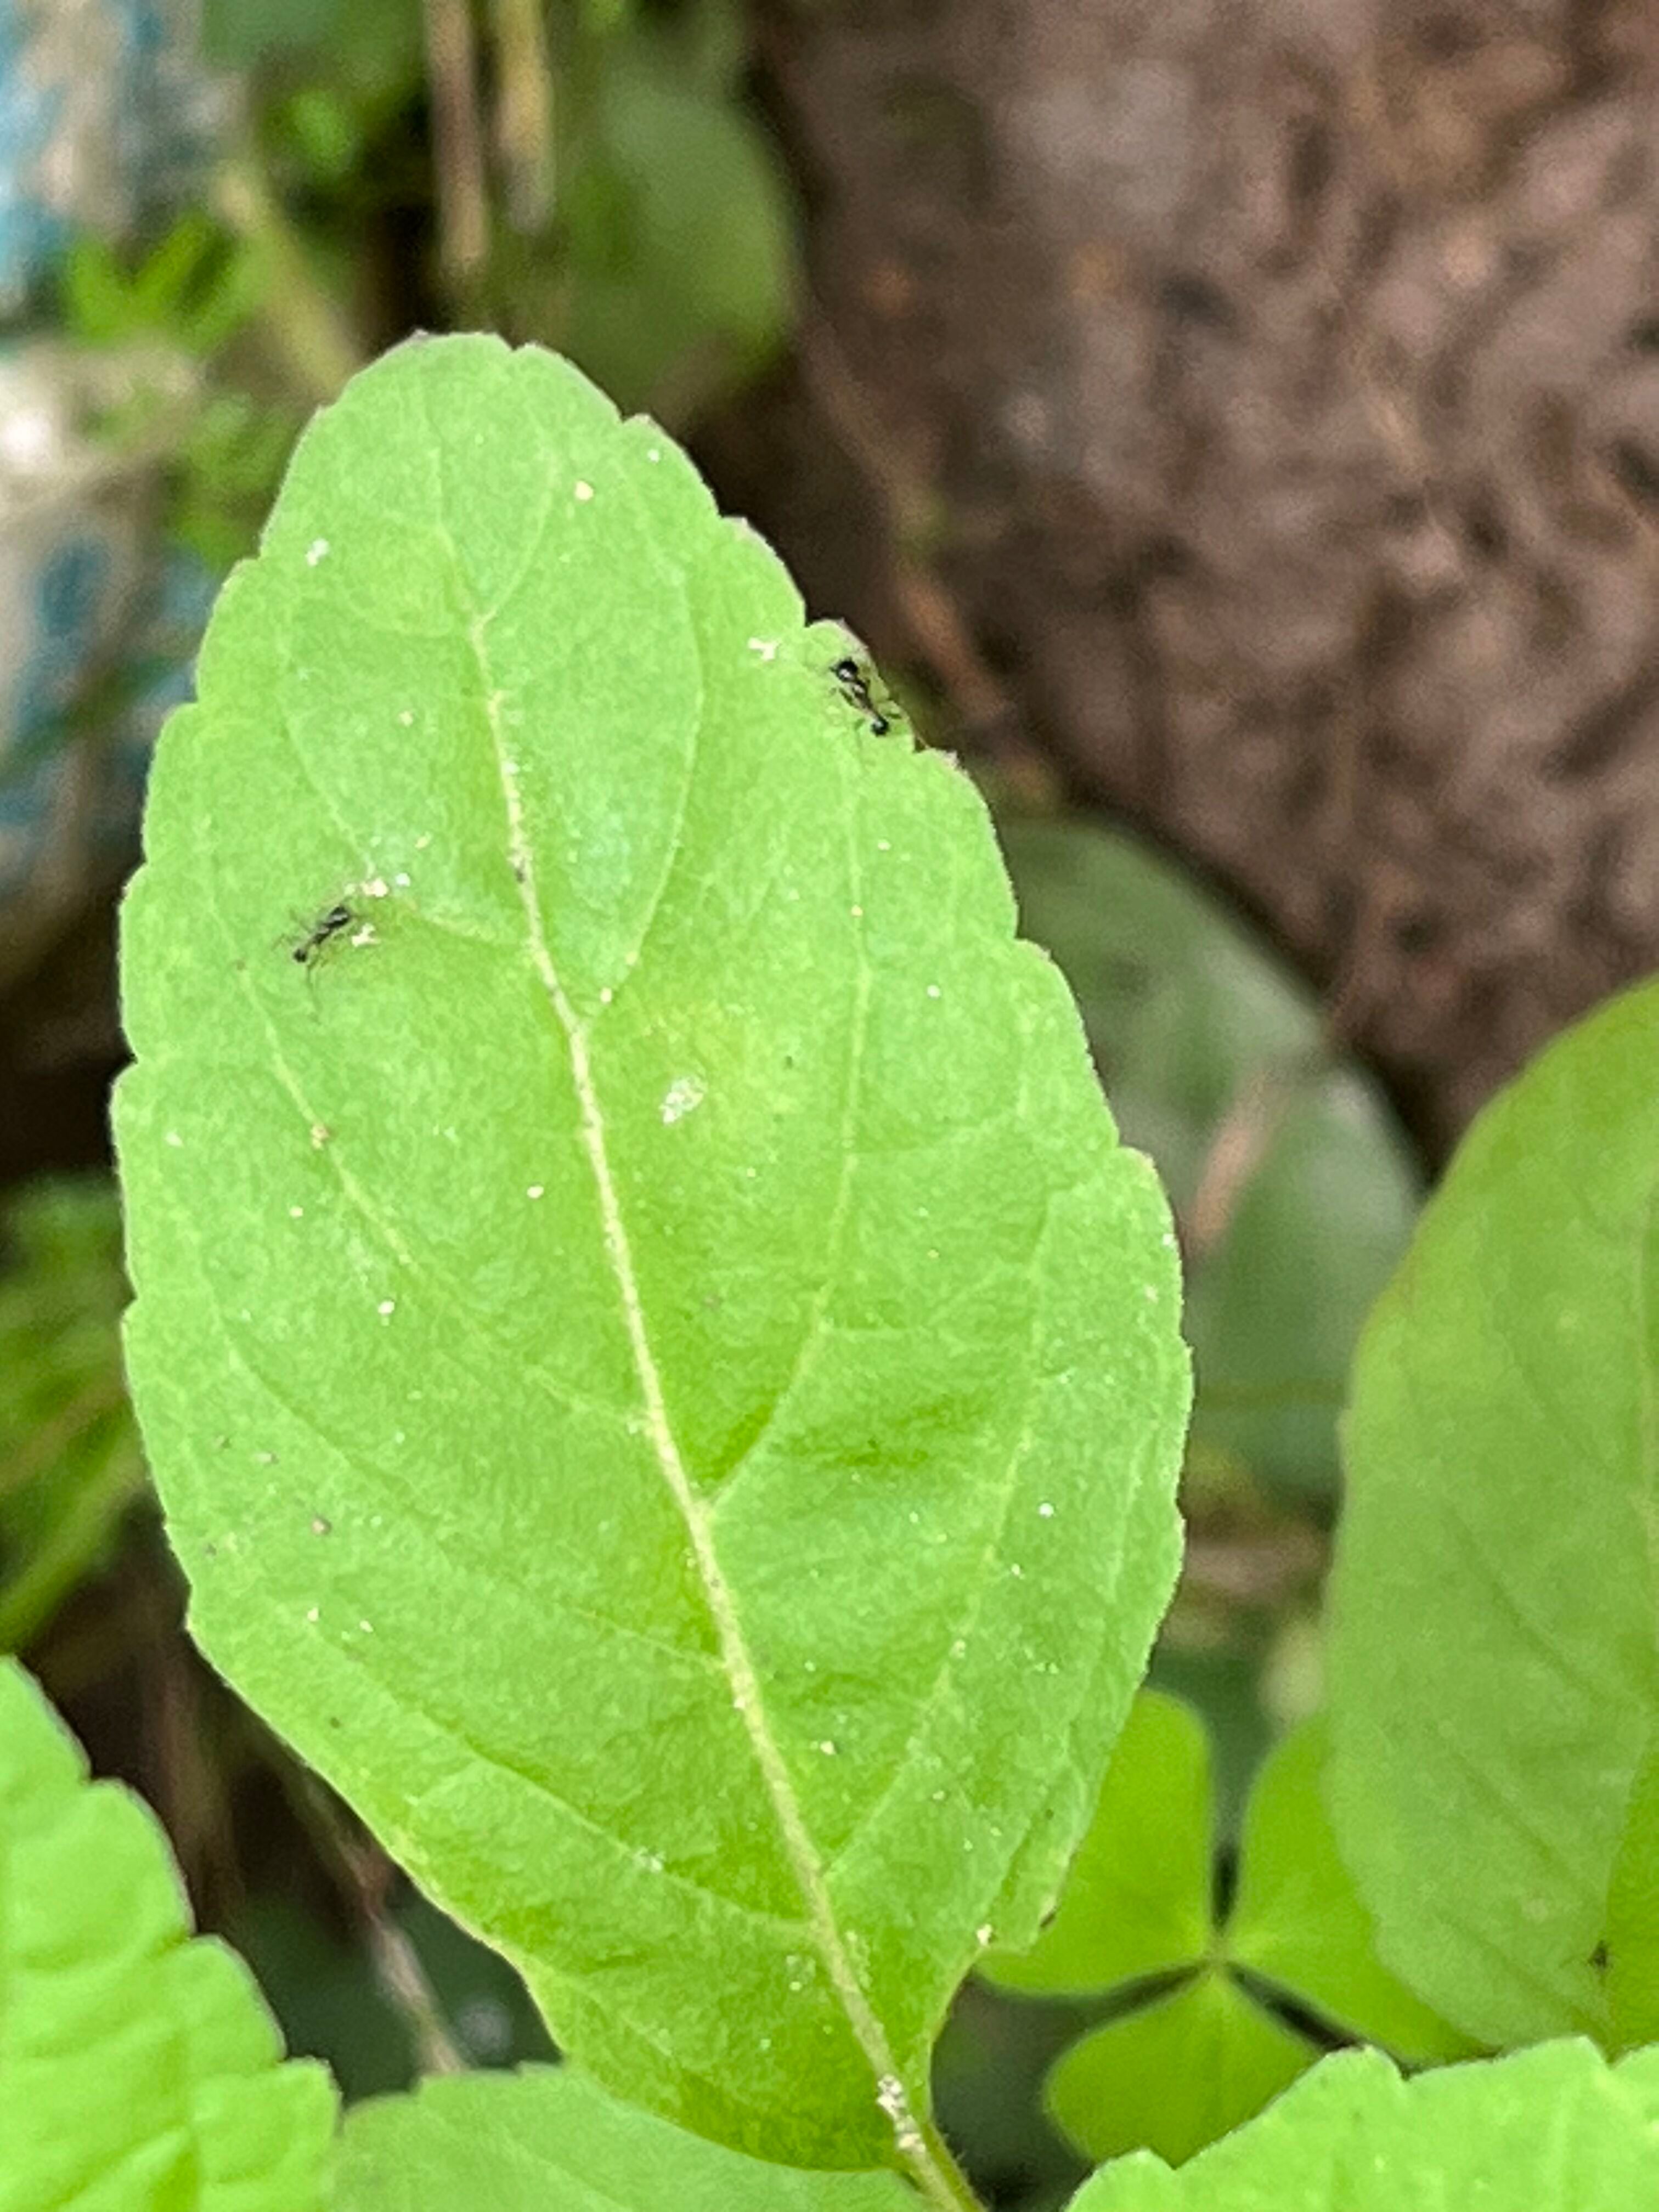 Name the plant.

tulshi
